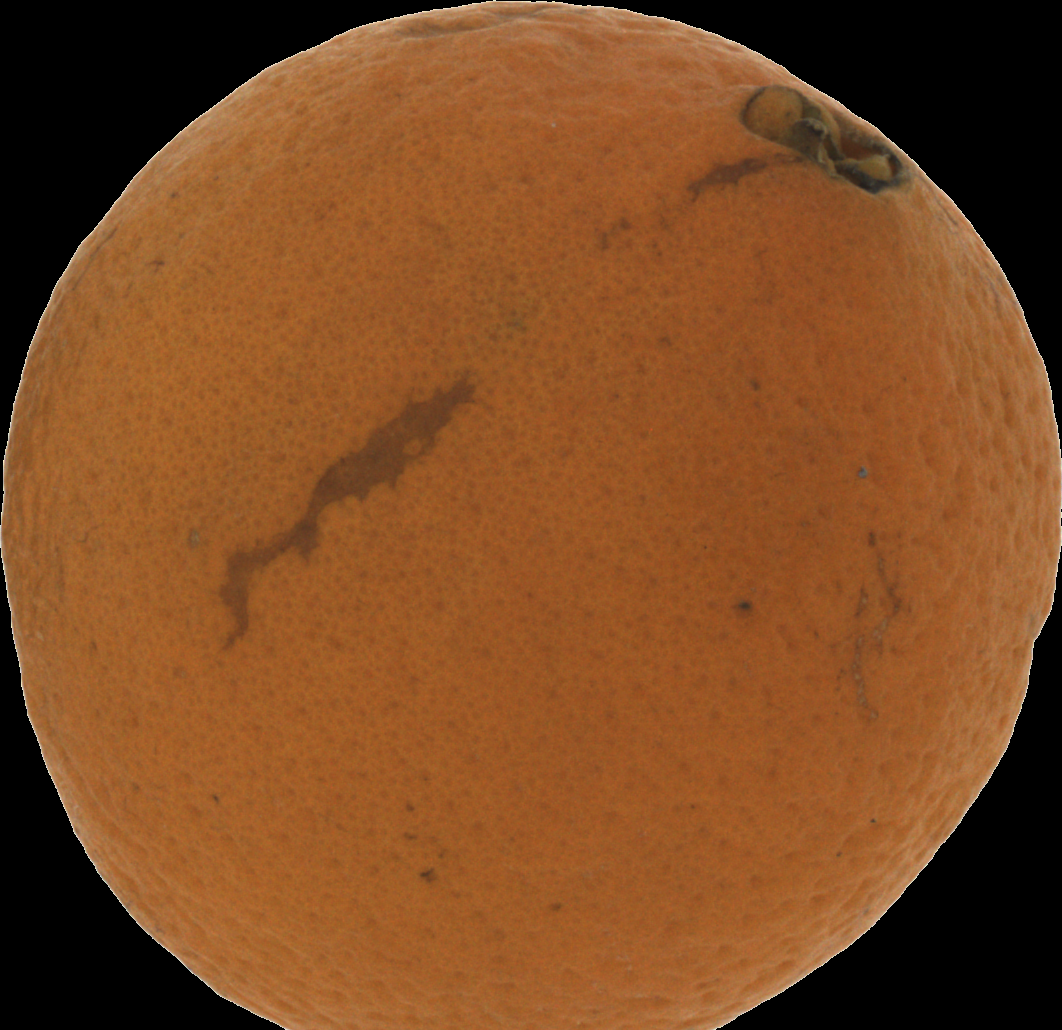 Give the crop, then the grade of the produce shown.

orange, bad
